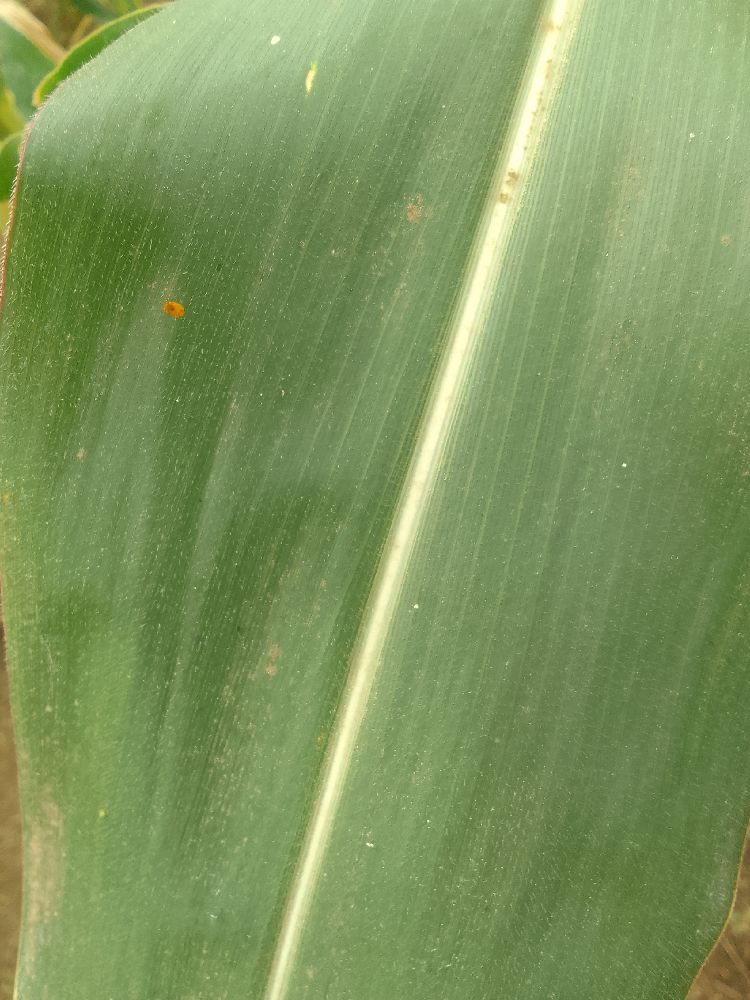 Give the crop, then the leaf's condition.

maize, healthy
